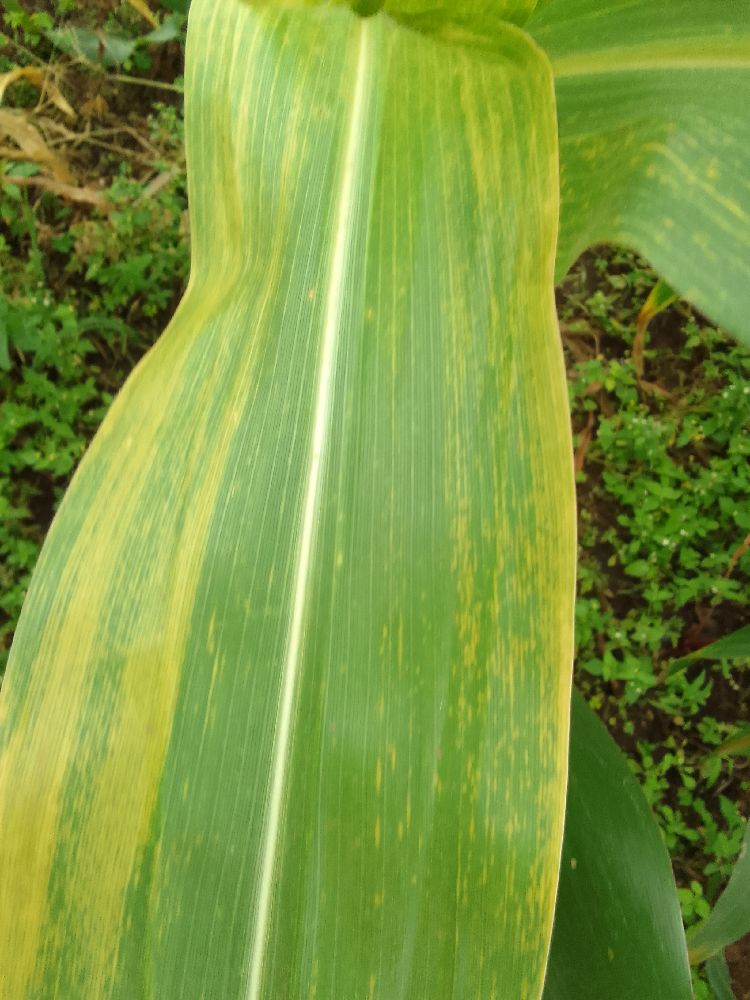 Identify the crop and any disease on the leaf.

maize, maize lethal necrosis
